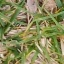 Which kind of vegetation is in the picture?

grass
